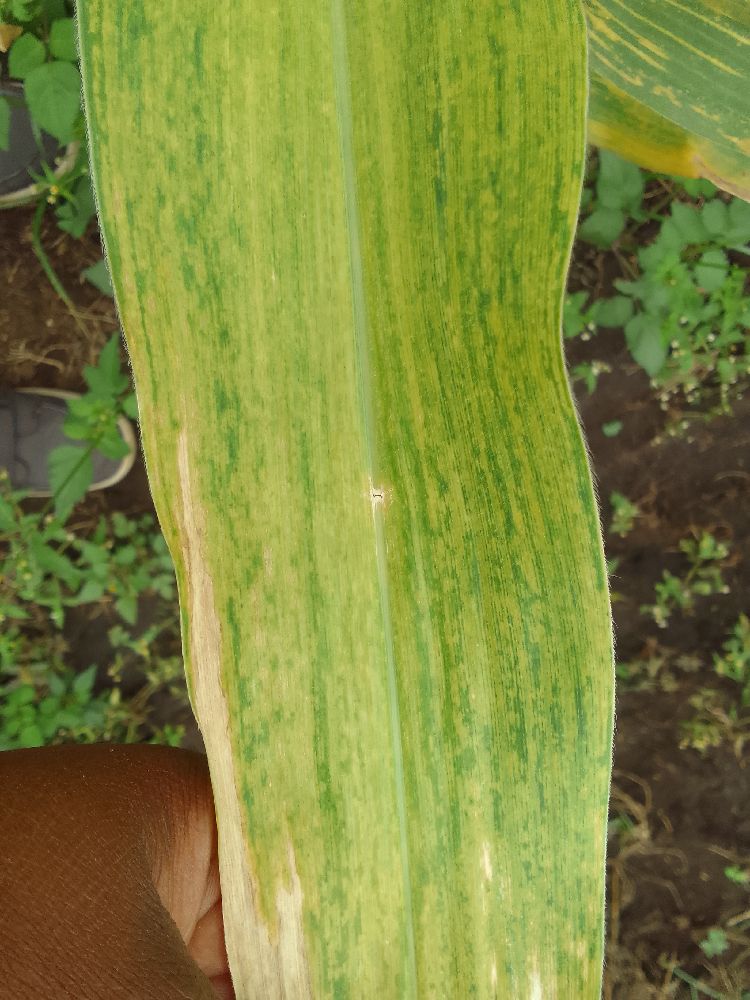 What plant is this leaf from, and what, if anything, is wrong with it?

maize, maize lethal necrosis
